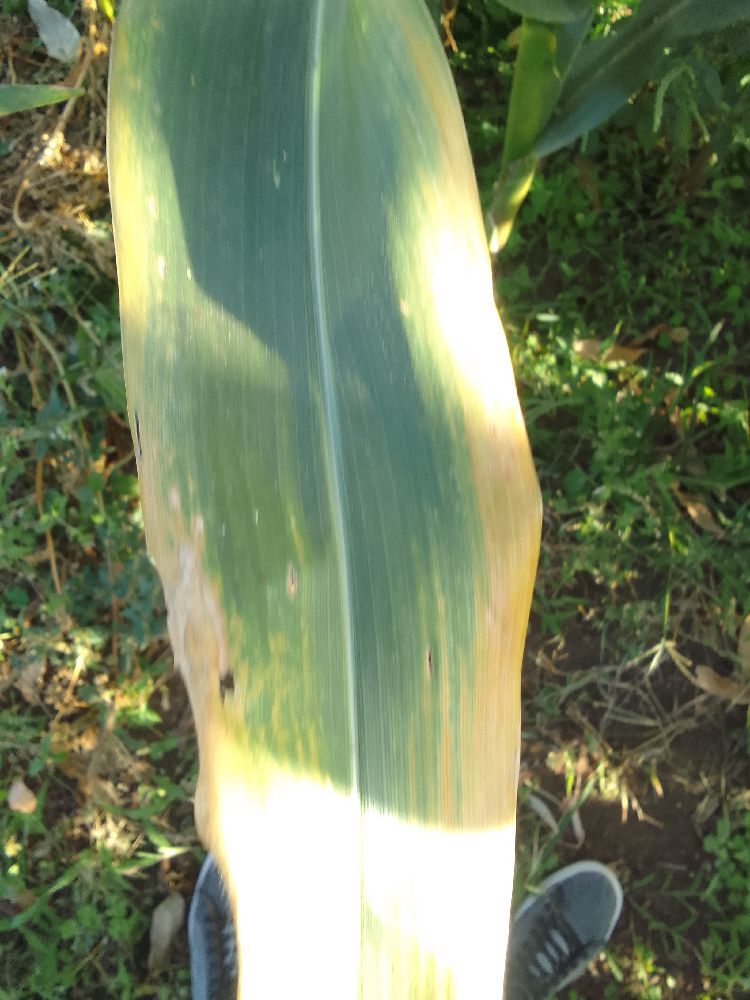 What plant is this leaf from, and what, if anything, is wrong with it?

maize, maize lethal necrosis
